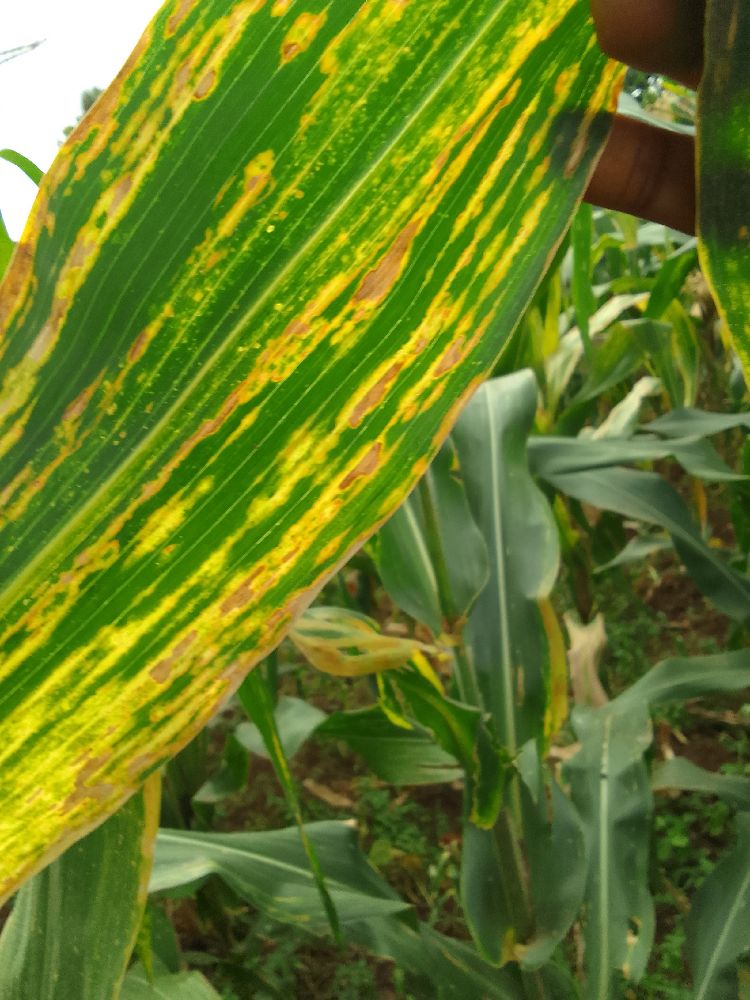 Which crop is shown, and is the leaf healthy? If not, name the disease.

maize, maize lethal necrosis
